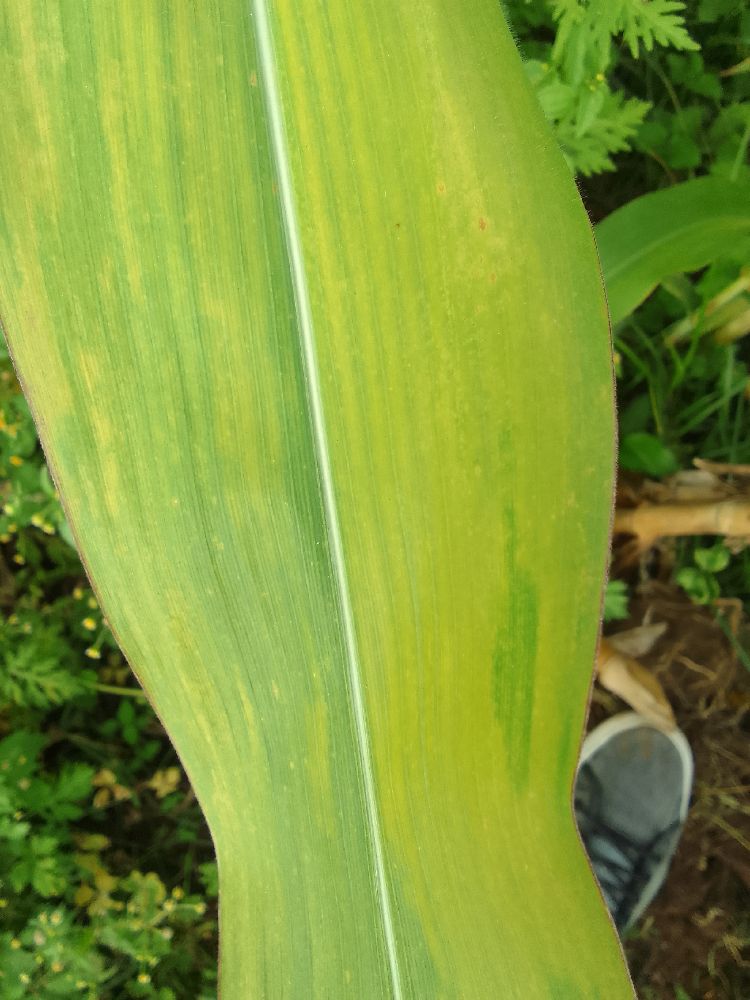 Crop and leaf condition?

maize, maize lethal necrosis
